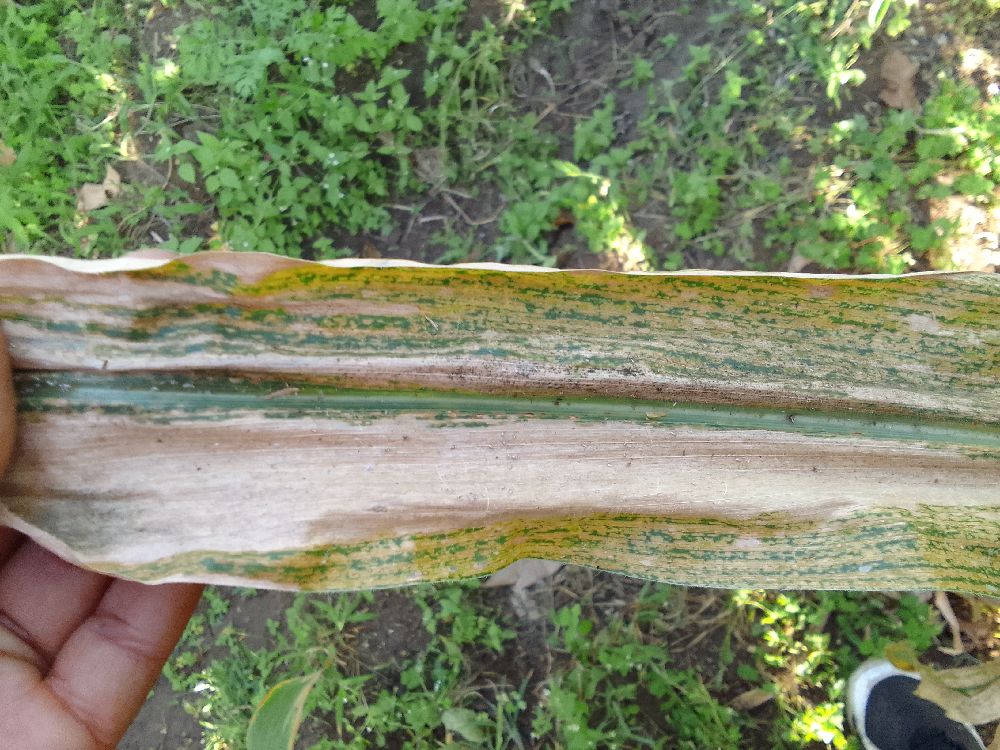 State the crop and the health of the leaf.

maize, maize lethal necrosis
